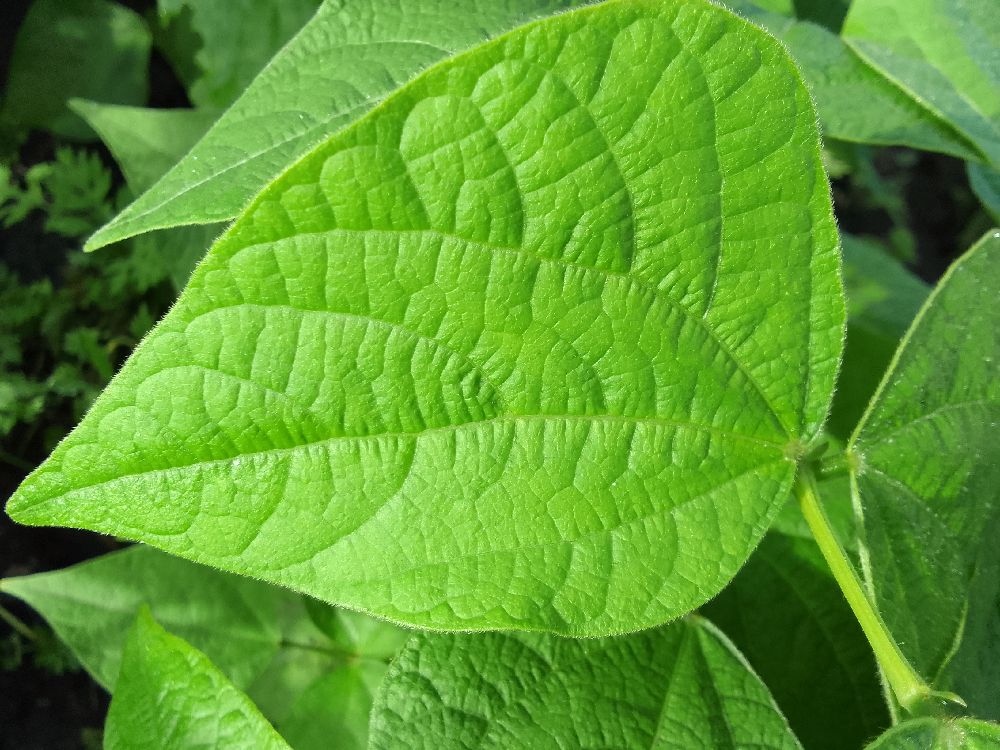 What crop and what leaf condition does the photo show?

common bean, healthy
